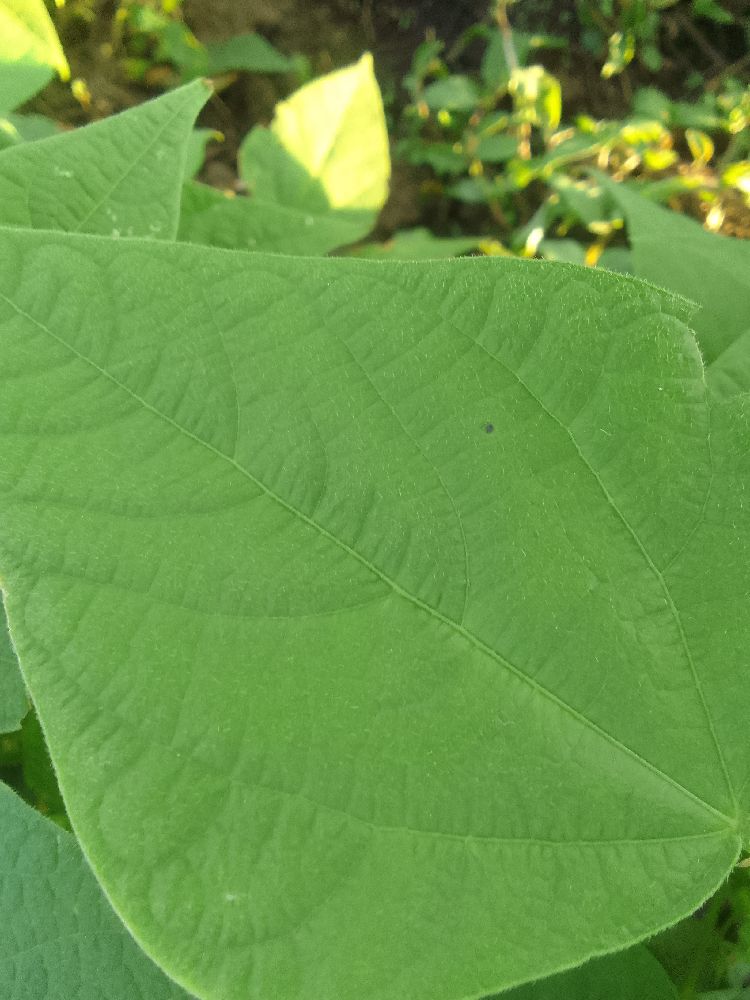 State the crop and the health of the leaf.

common bean, healthy
